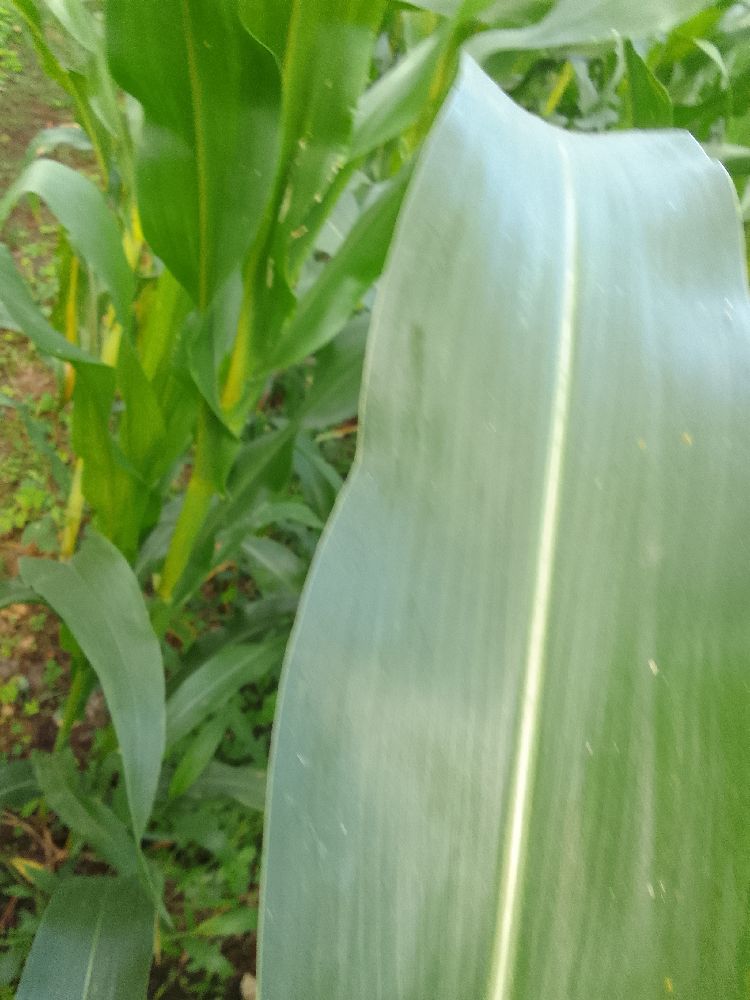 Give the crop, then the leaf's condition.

maize, healthy
